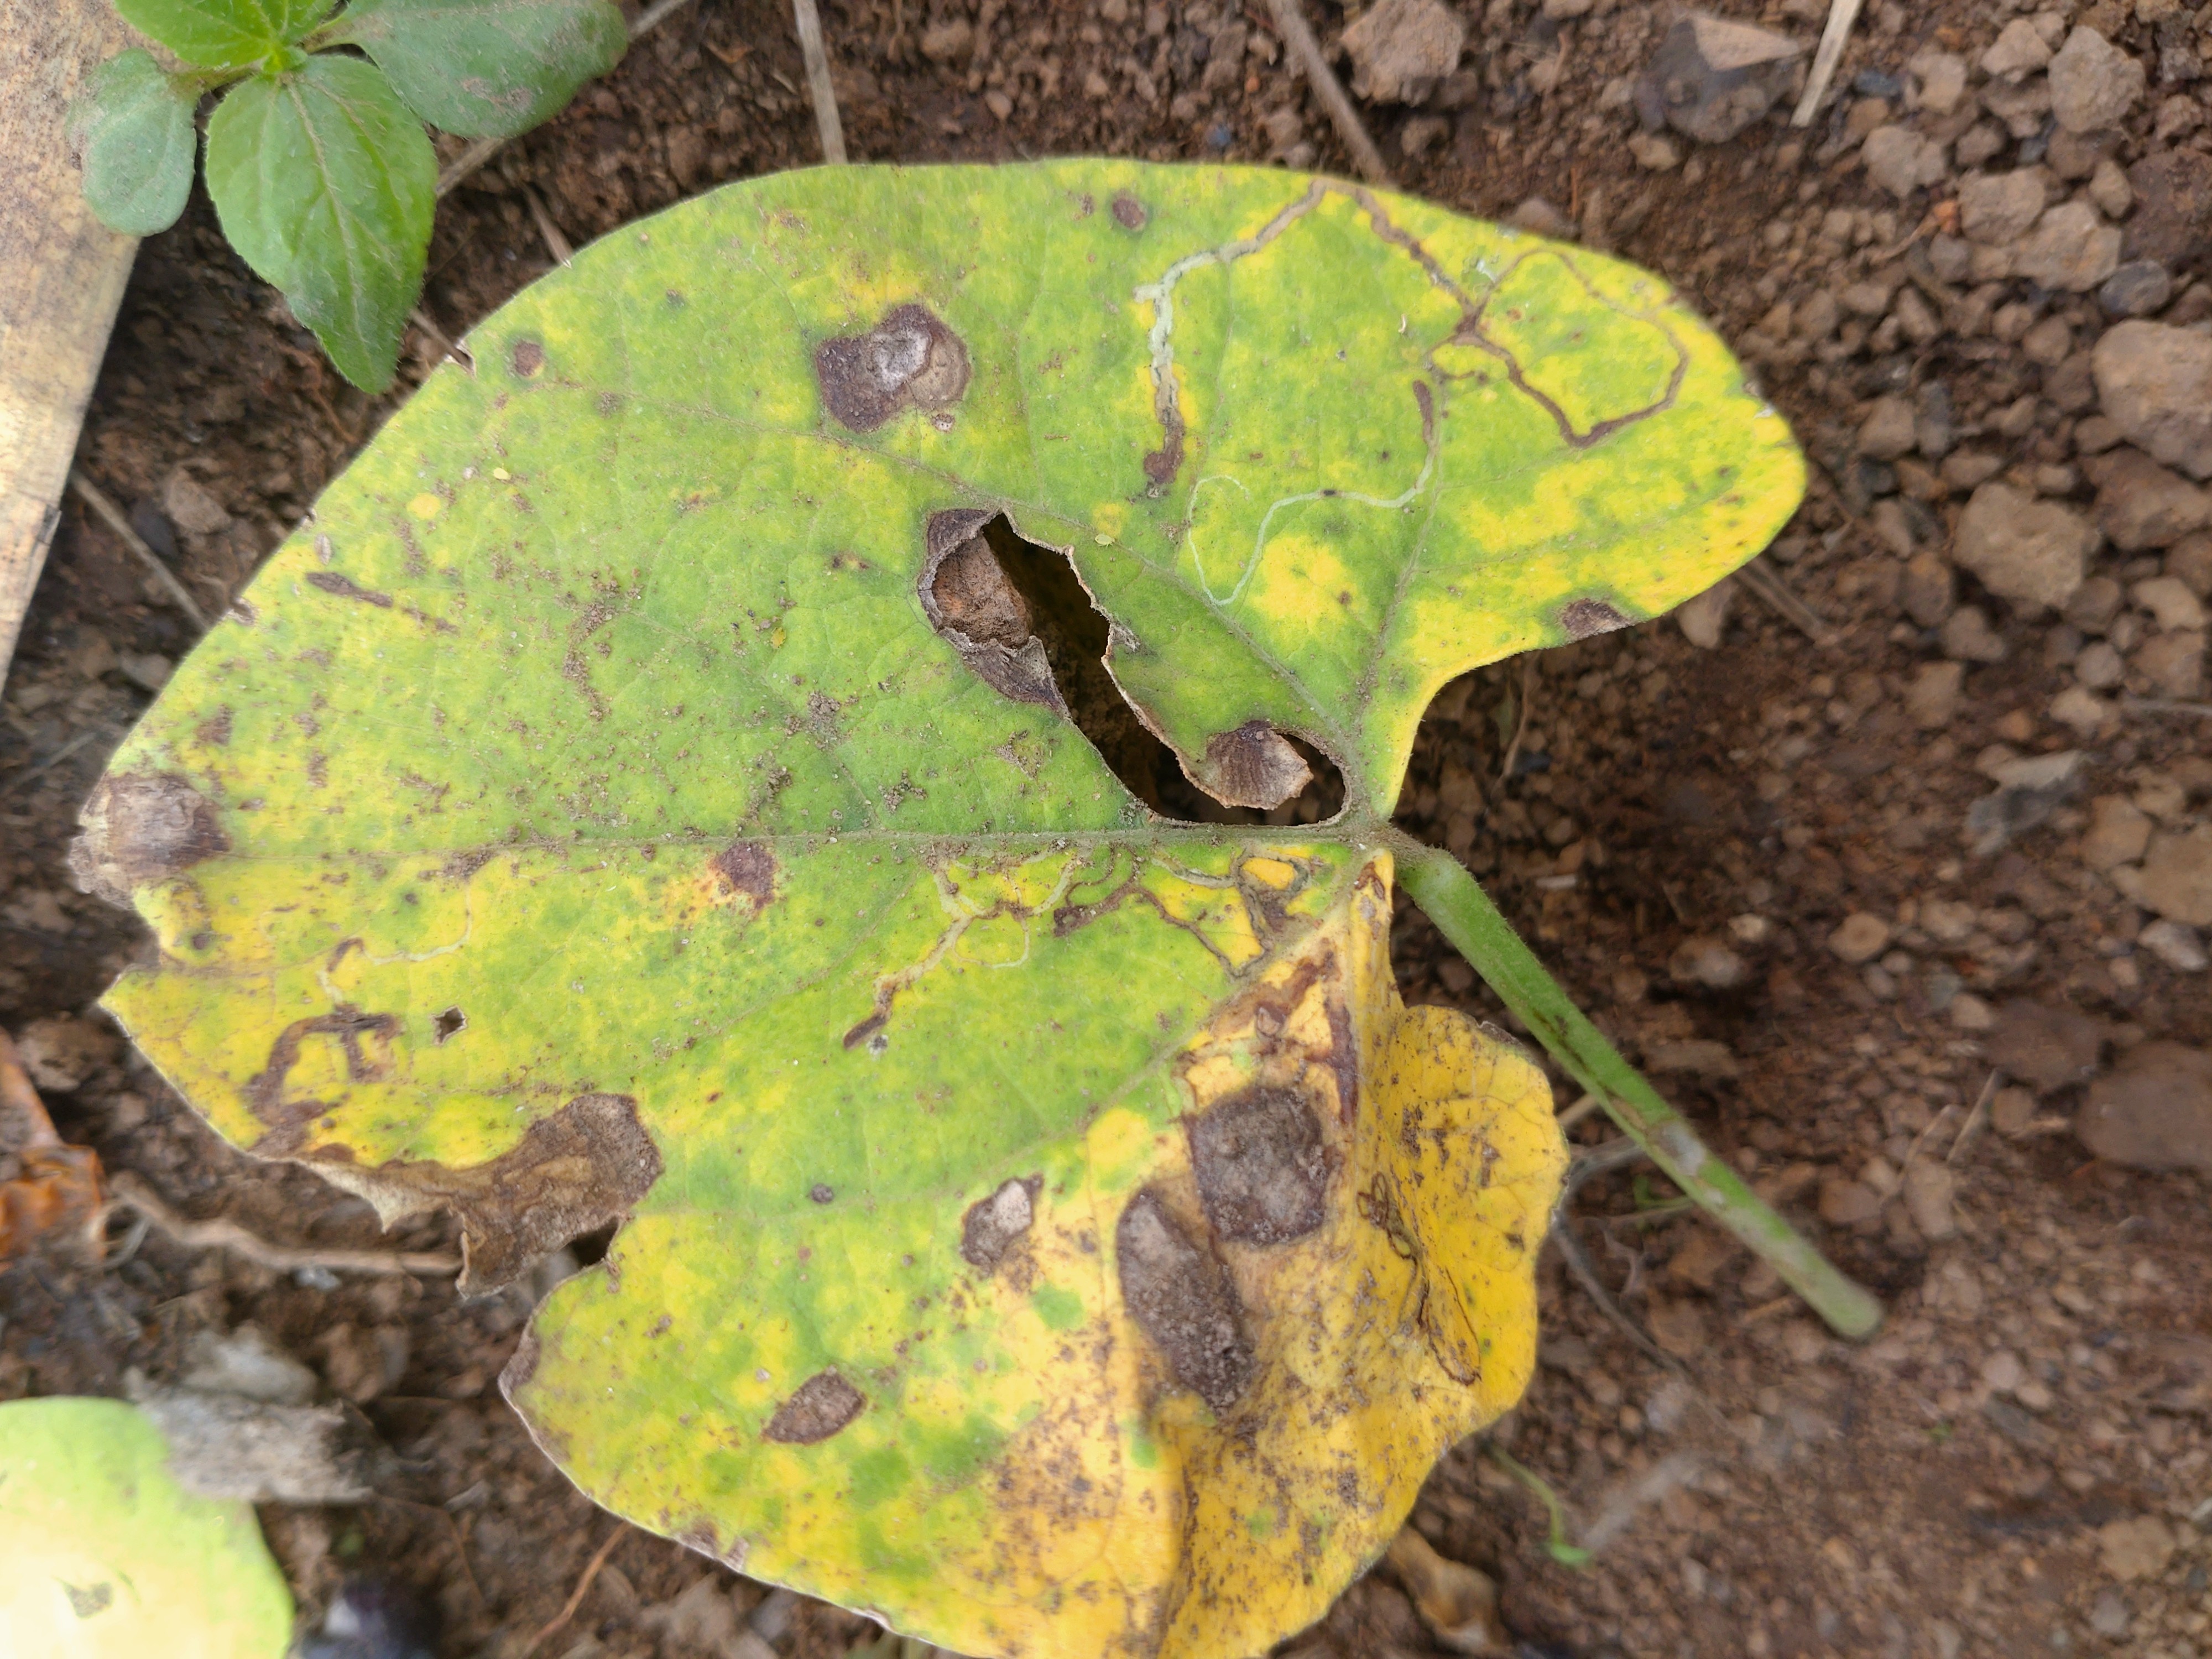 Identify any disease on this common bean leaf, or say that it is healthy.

rust
